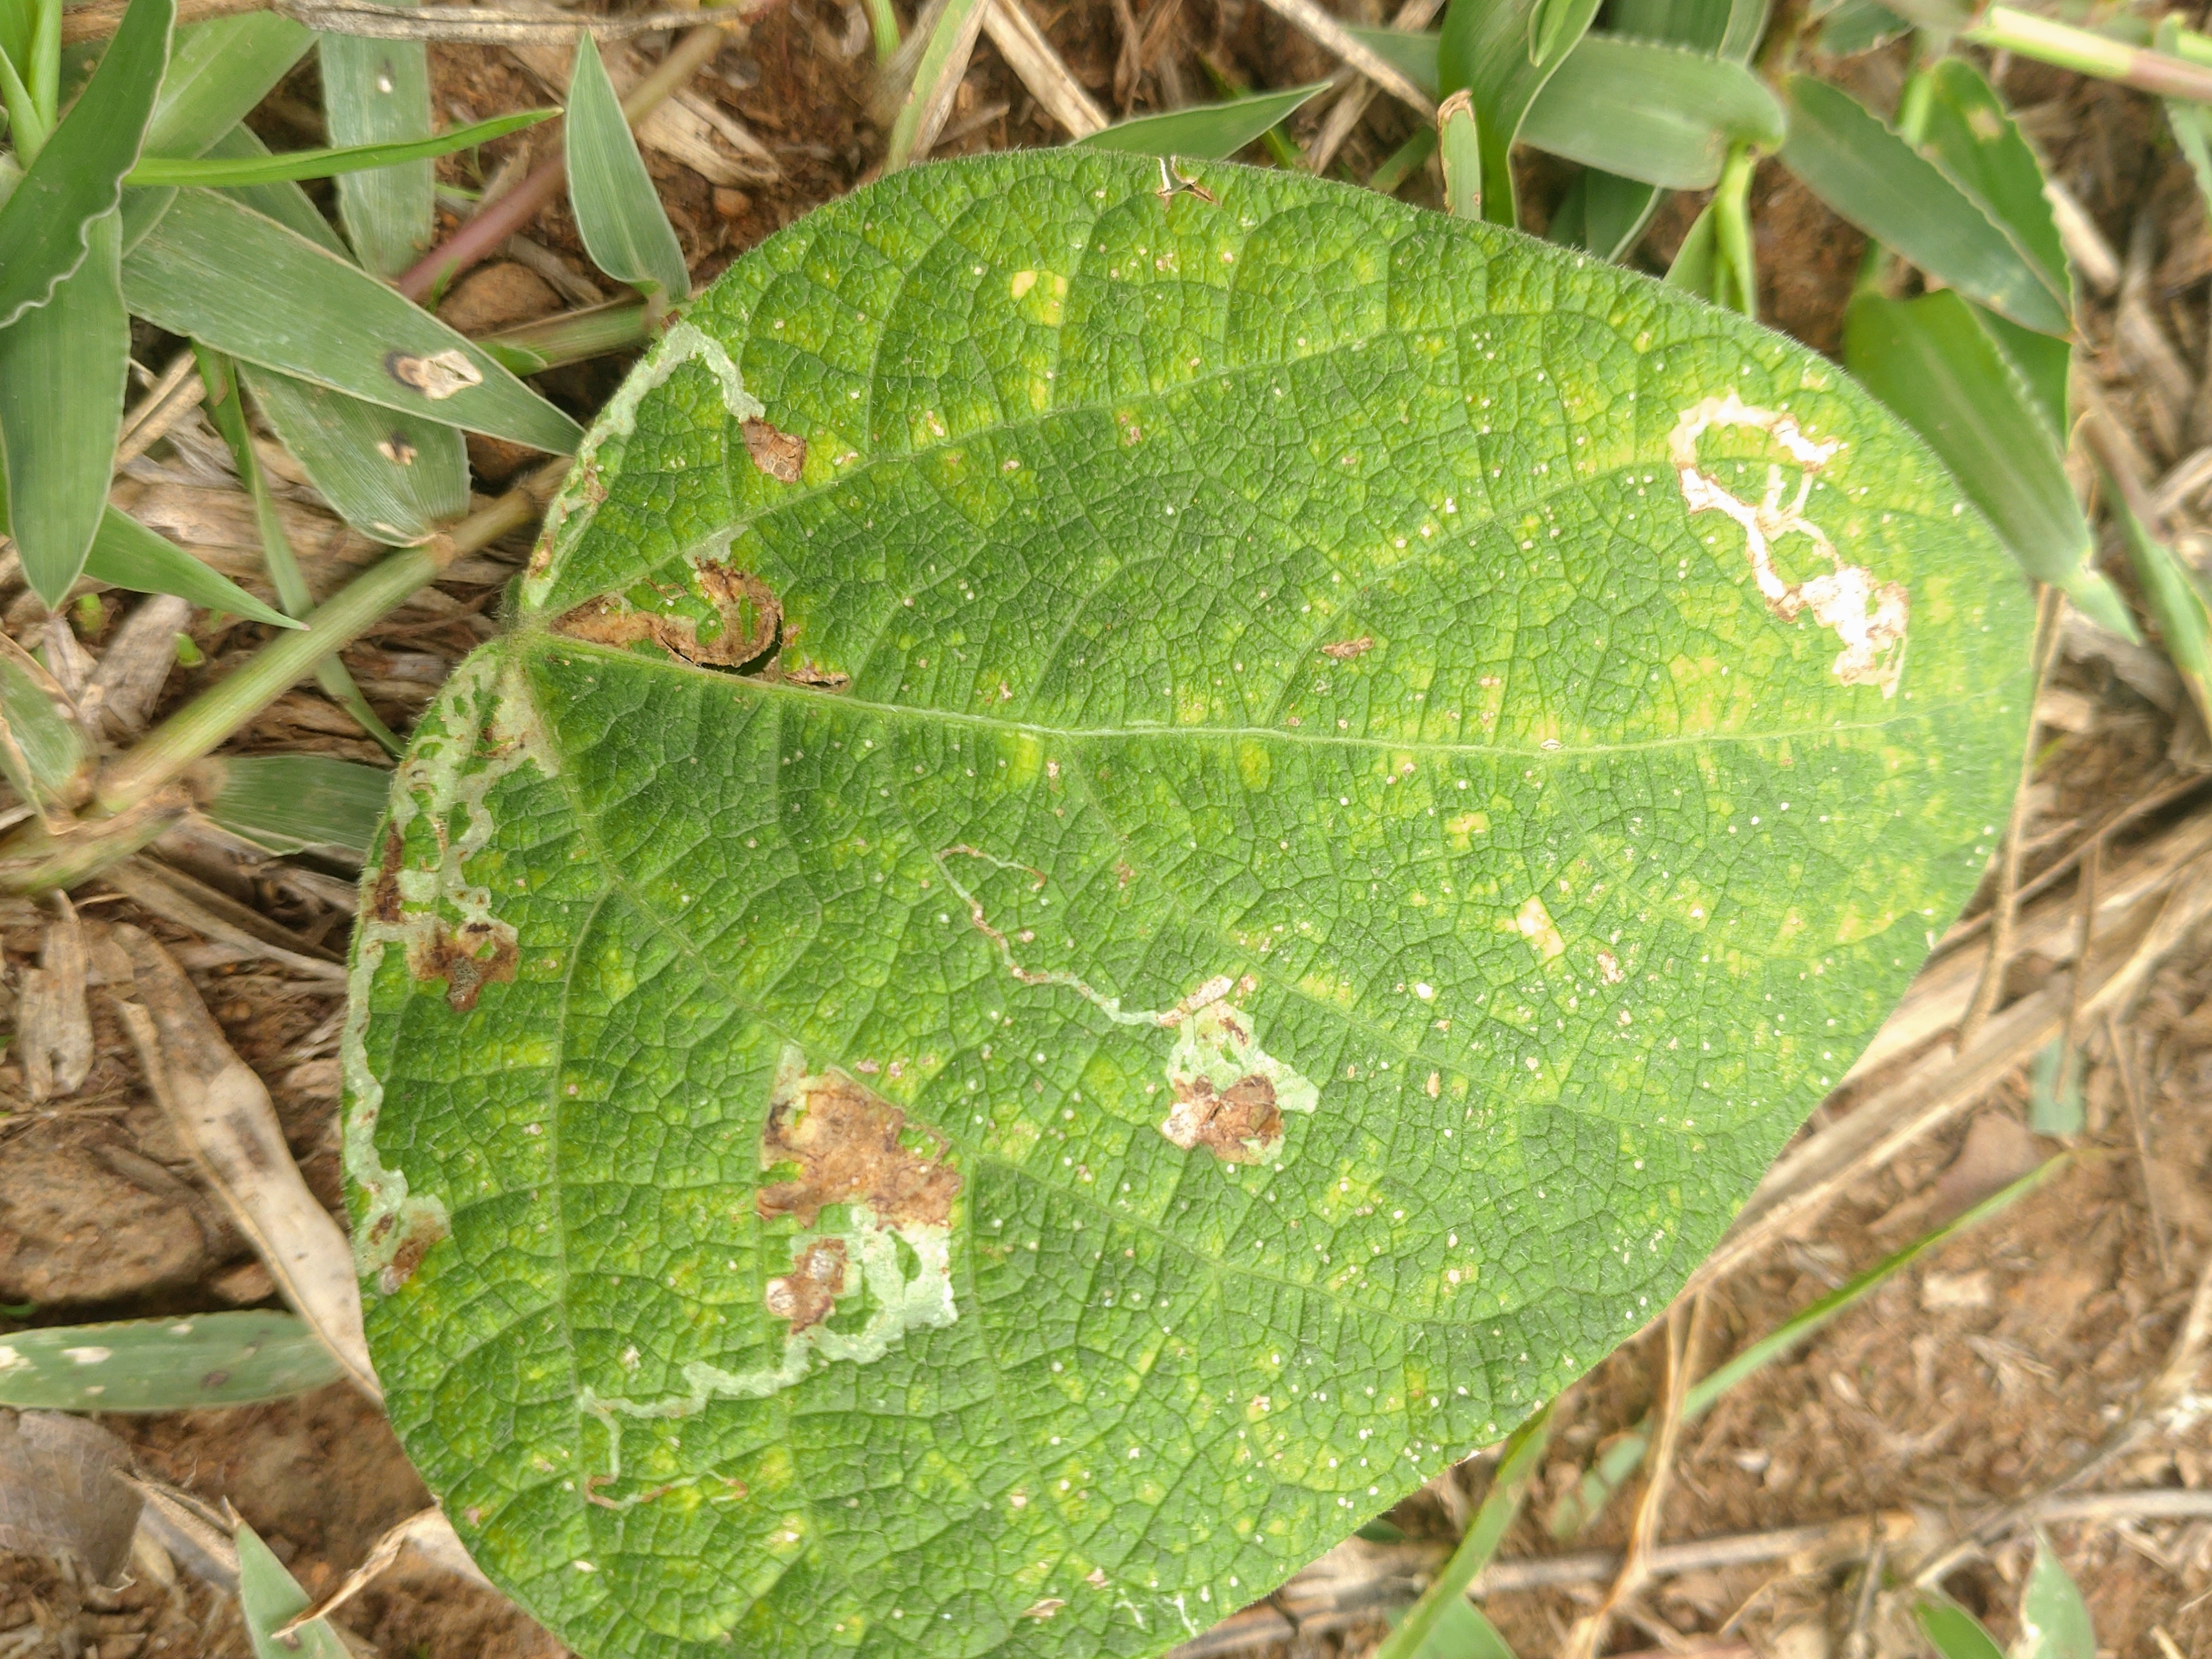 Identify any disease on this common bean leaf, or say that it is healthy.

rust
